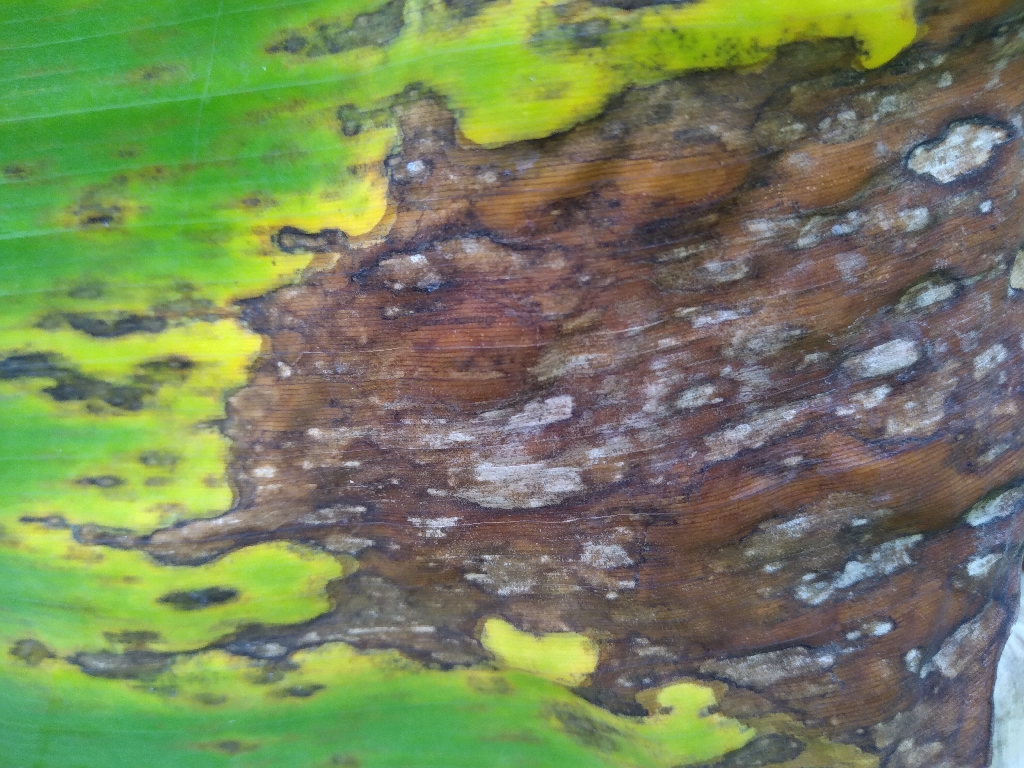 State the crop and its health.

banana, black sigatoka
